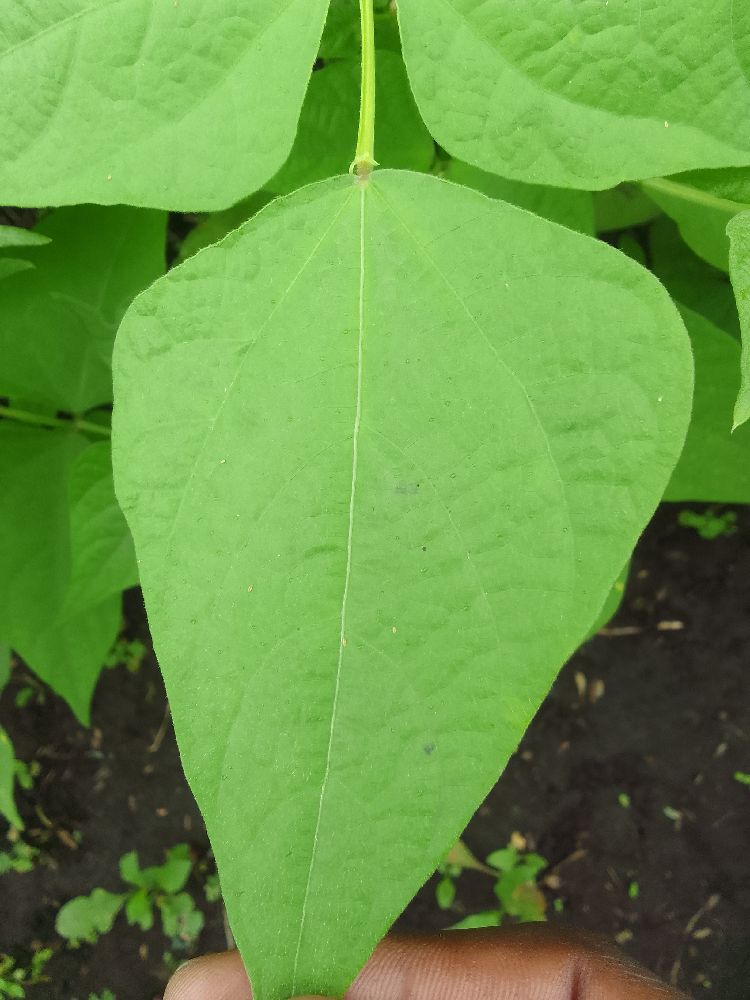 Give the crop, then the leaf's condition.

common bean, healthy
